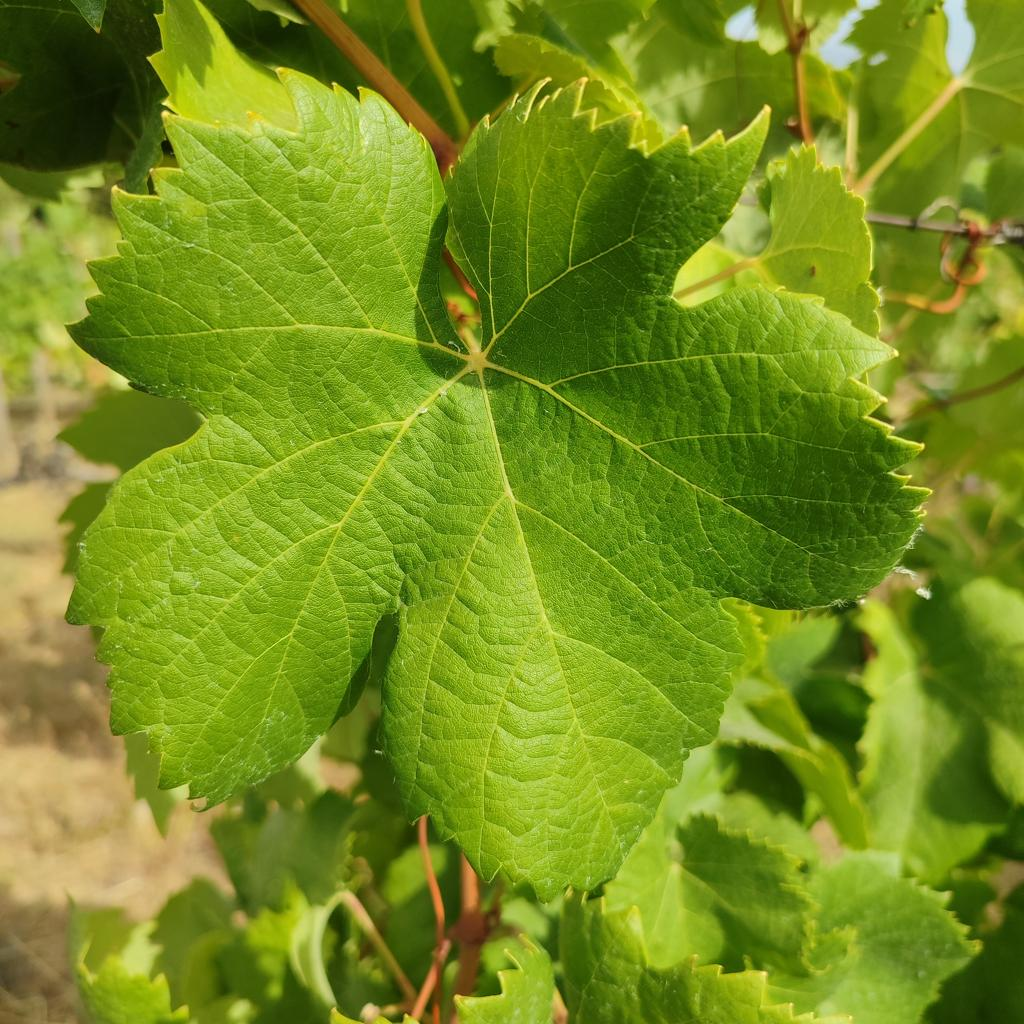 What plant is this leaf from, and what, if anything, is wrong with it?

grapevine, healthy
